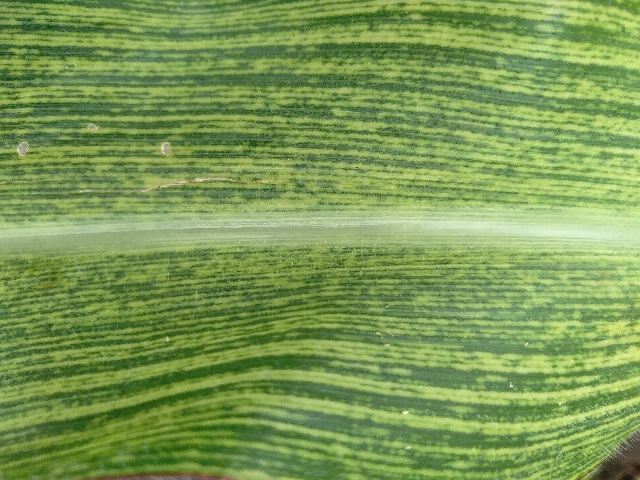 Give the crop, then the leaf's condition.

maize, maize streak virus
